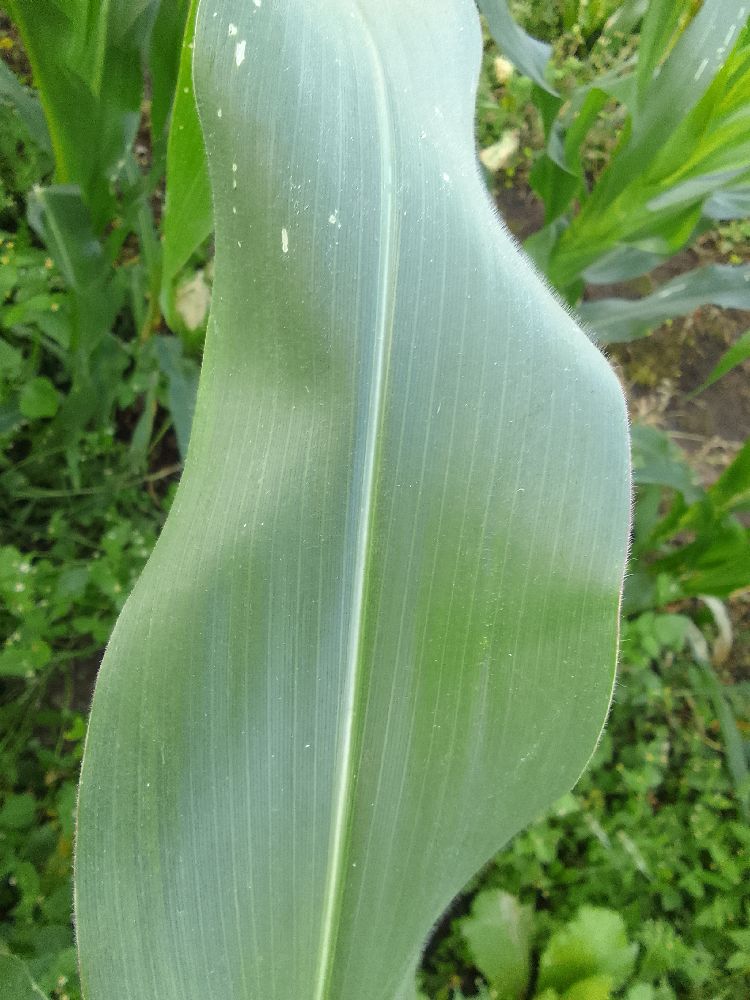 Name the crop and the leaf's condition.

maize, healthy
